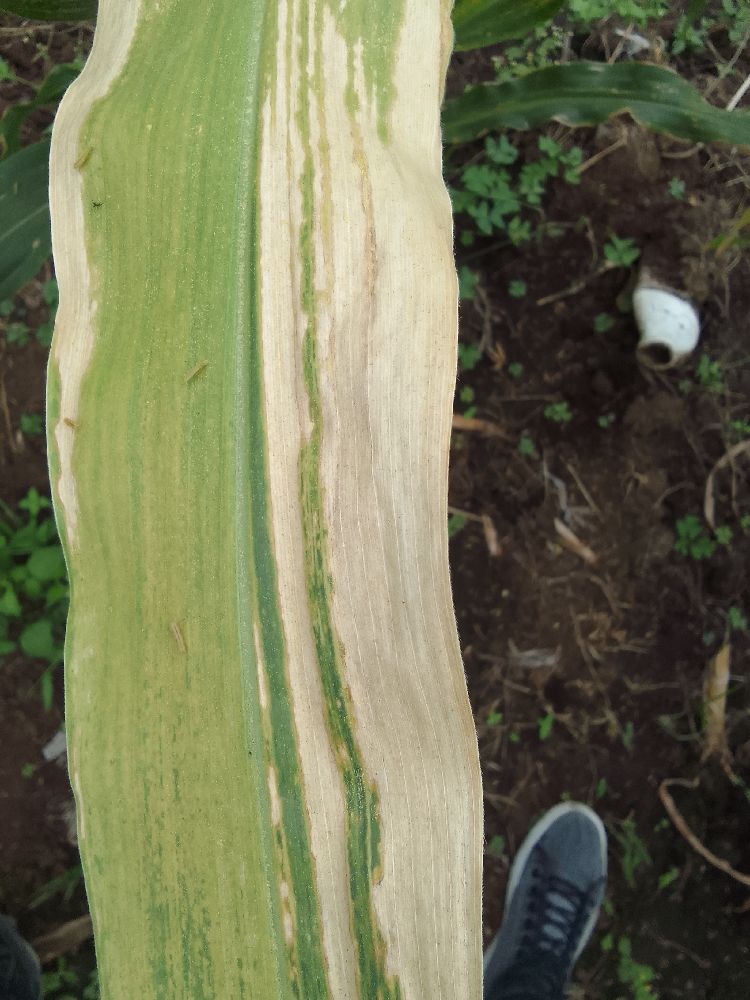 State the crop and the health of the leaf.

maize, maize lethal necrosis
